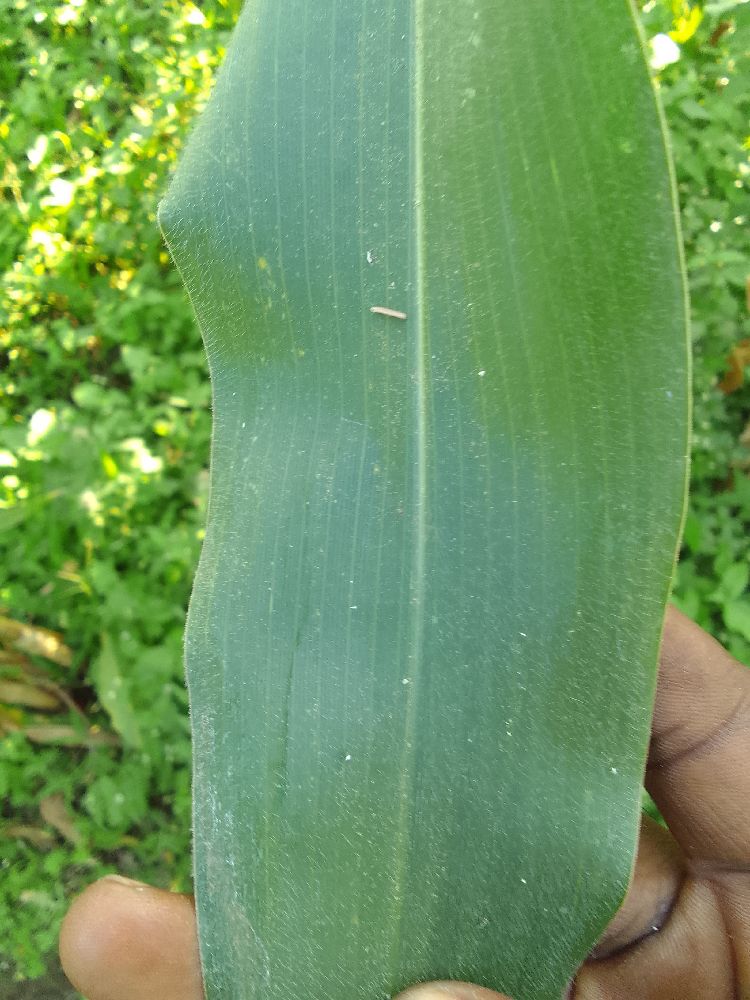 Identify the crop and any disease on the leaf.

maize, healthy
